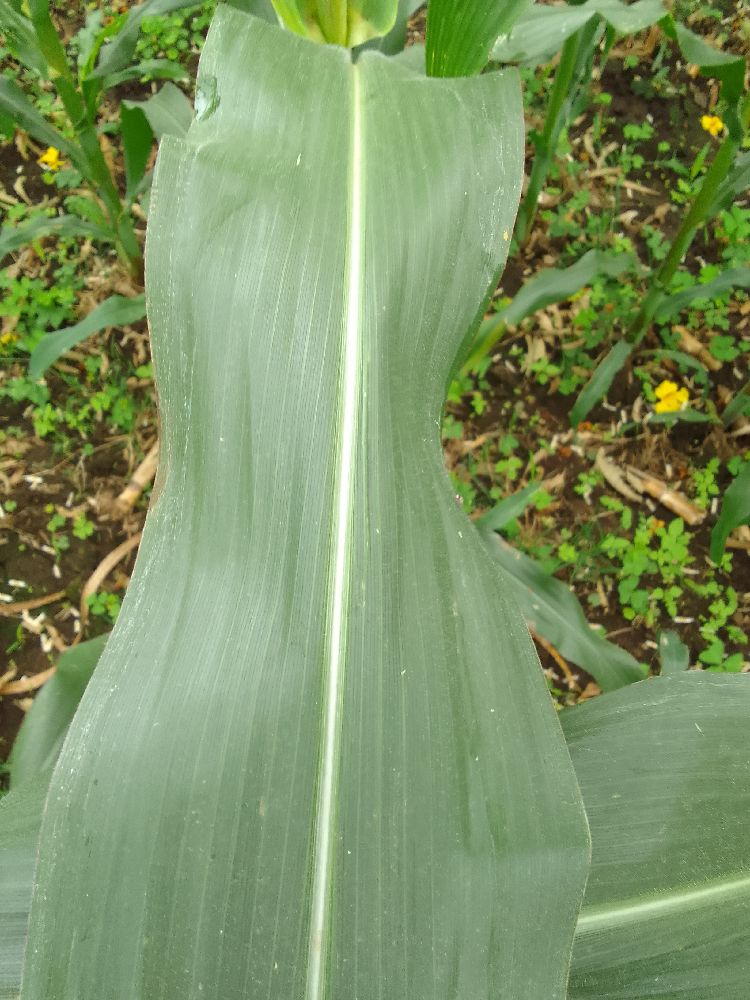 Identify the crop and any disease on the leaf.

maize, healthy
